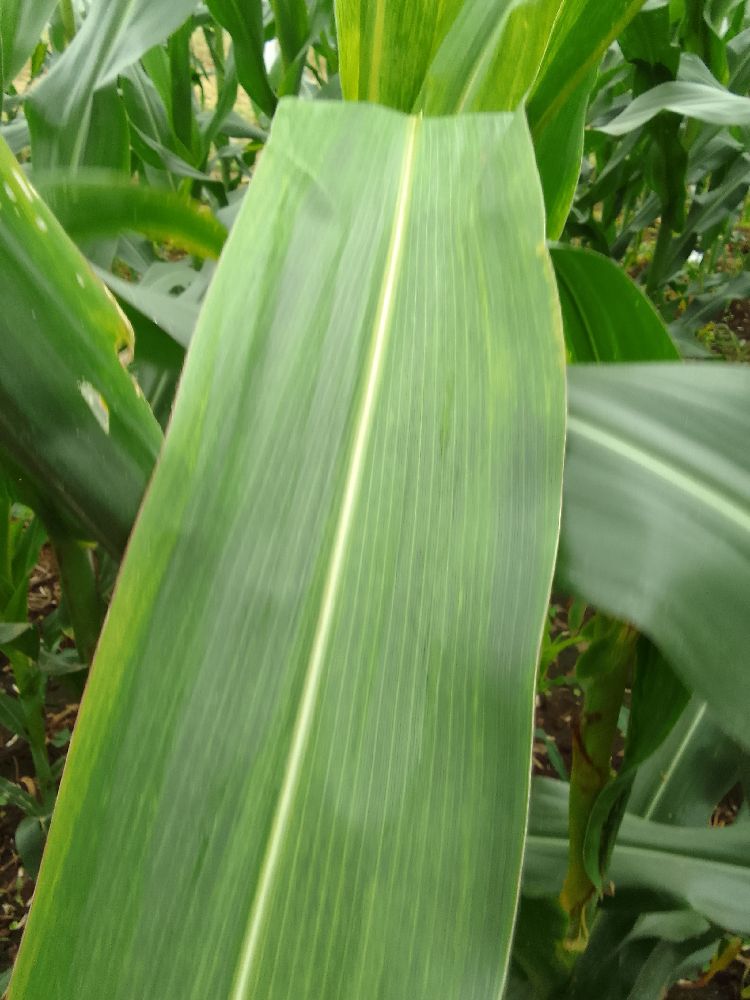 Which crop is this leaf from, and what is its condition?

maize, maize lethal necrosis
